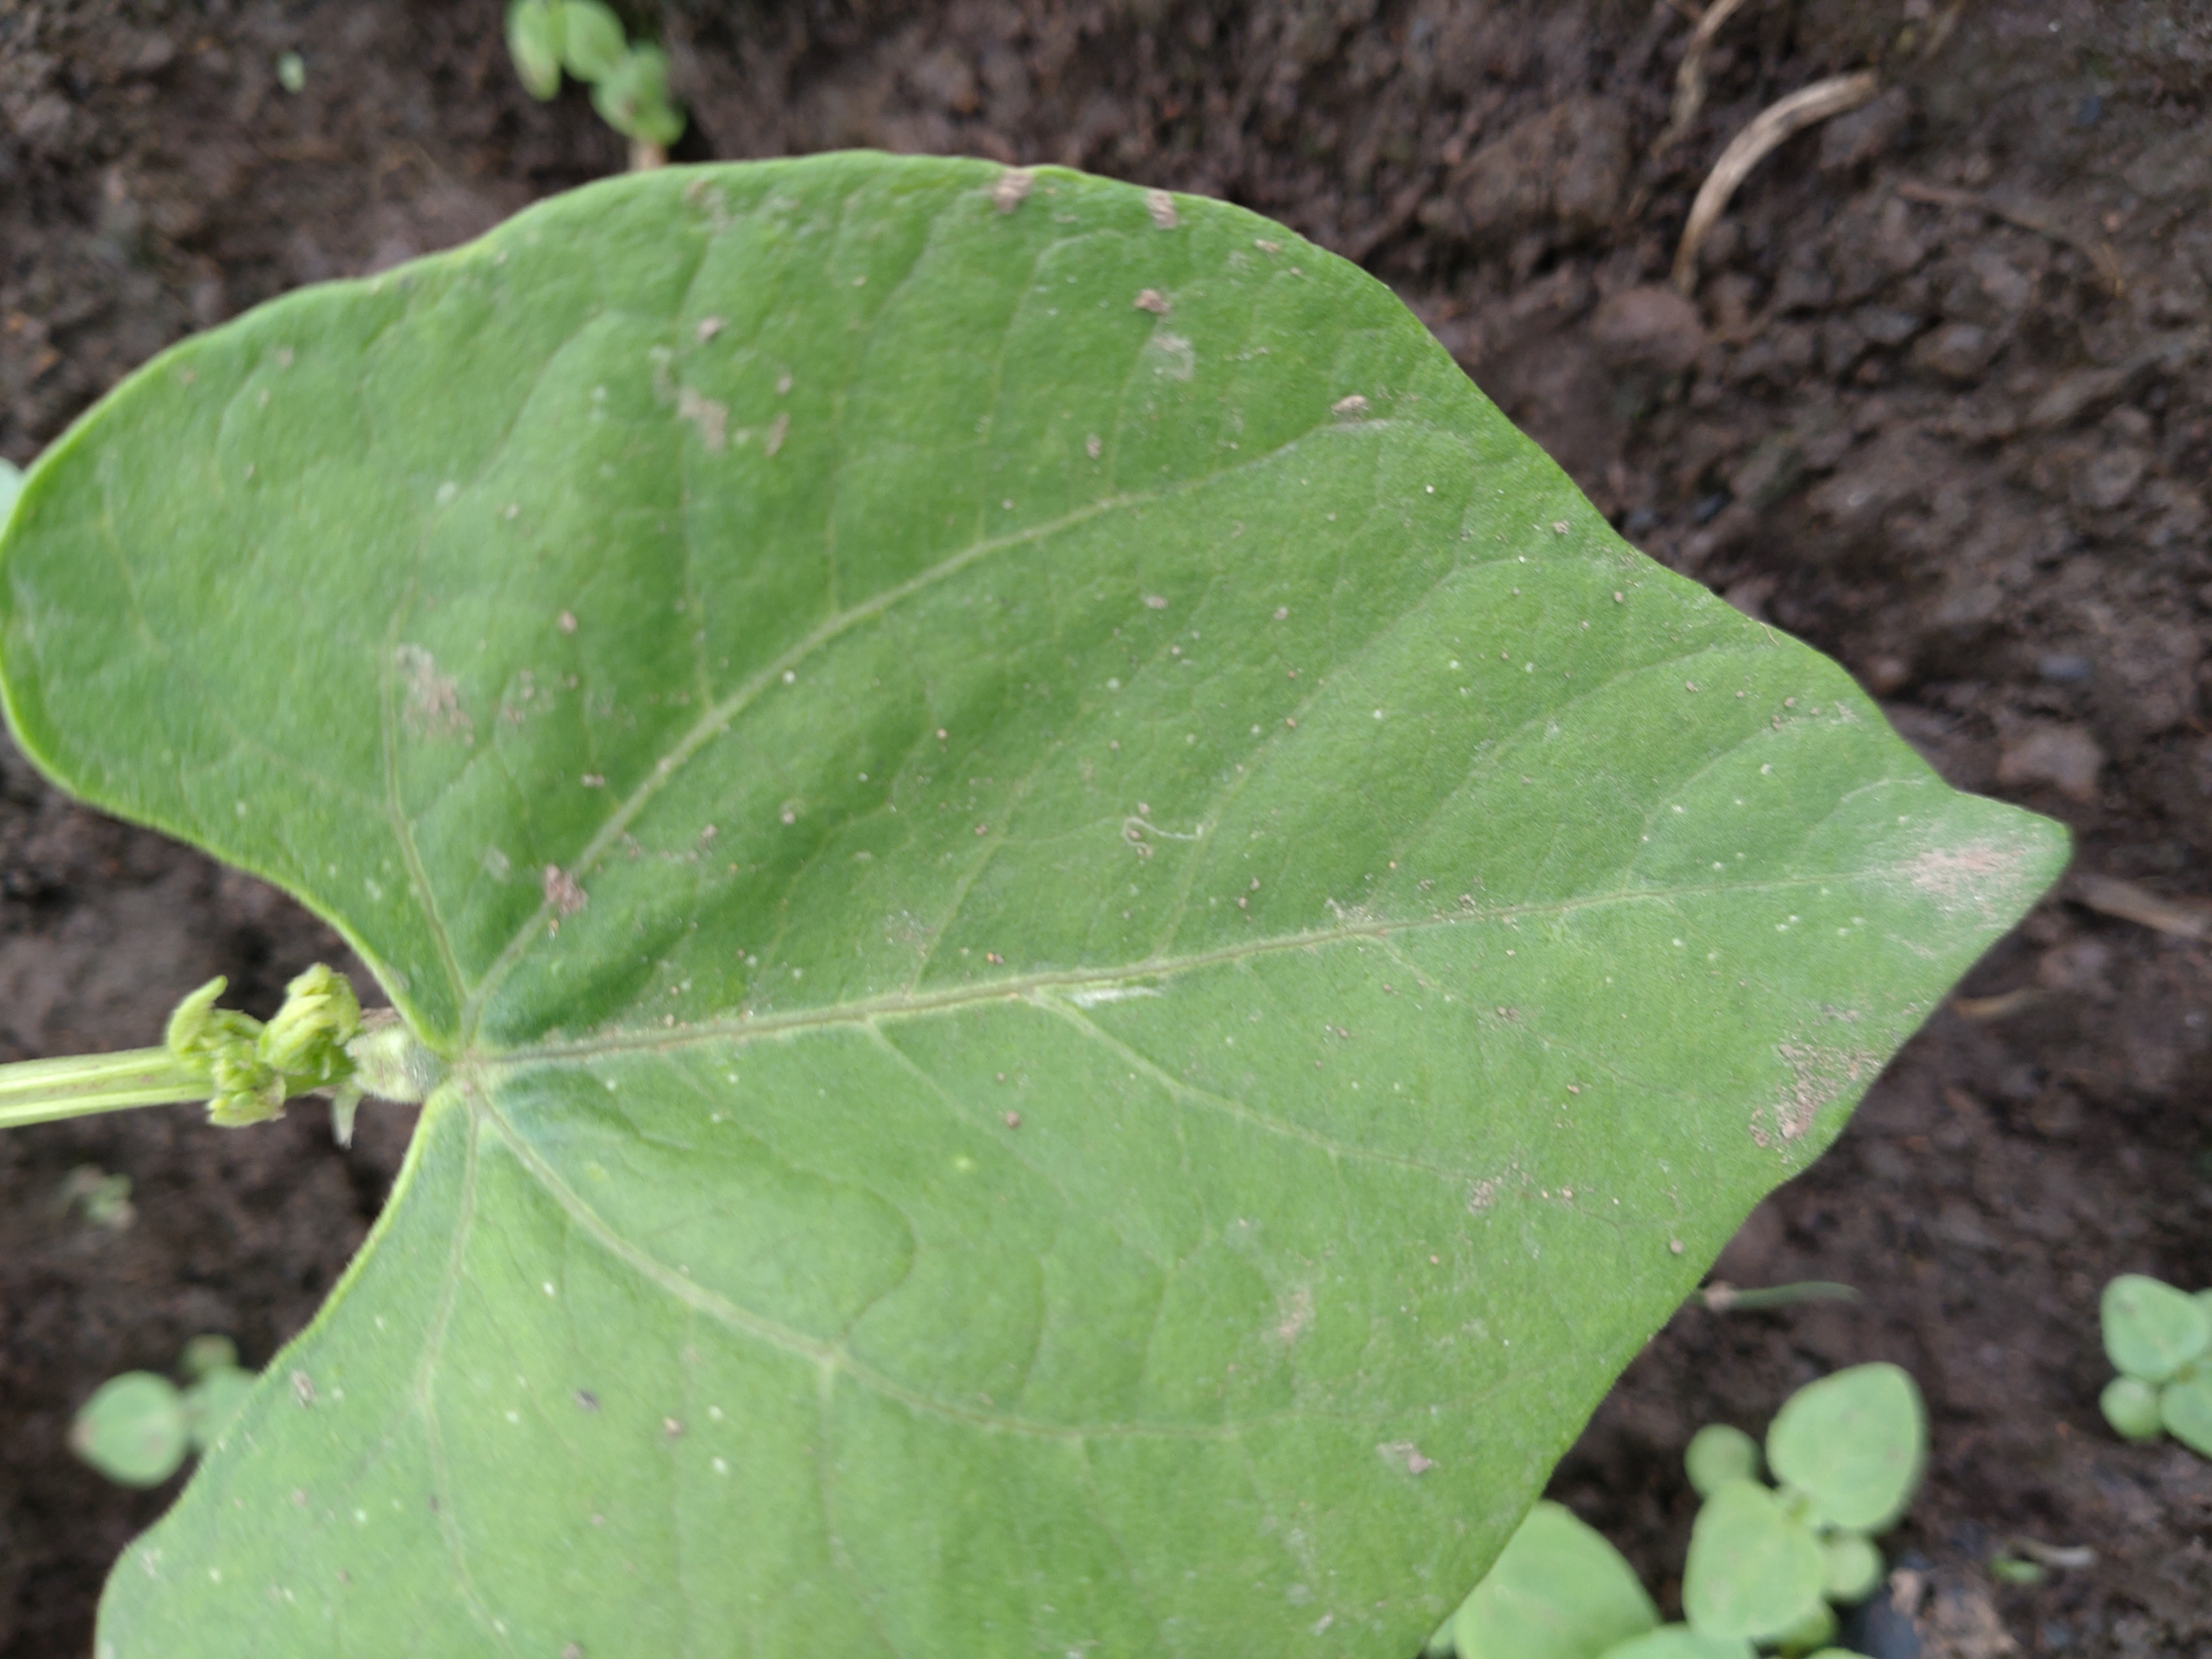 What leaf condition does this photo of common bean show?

healthy
